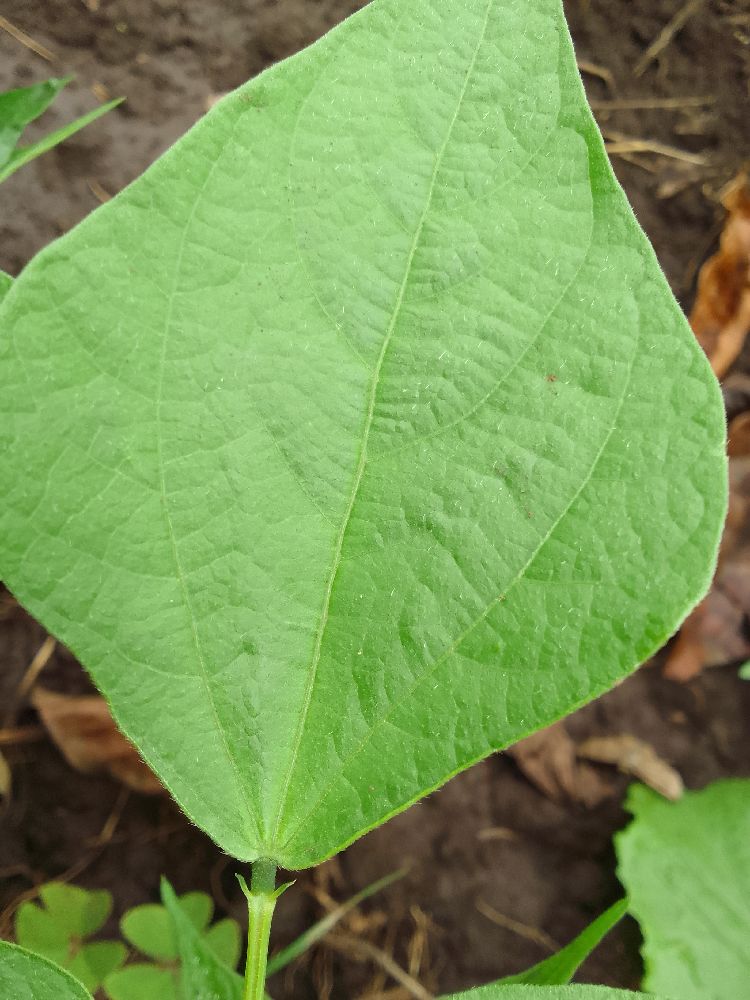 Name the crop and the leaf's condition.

common bean, healthy
